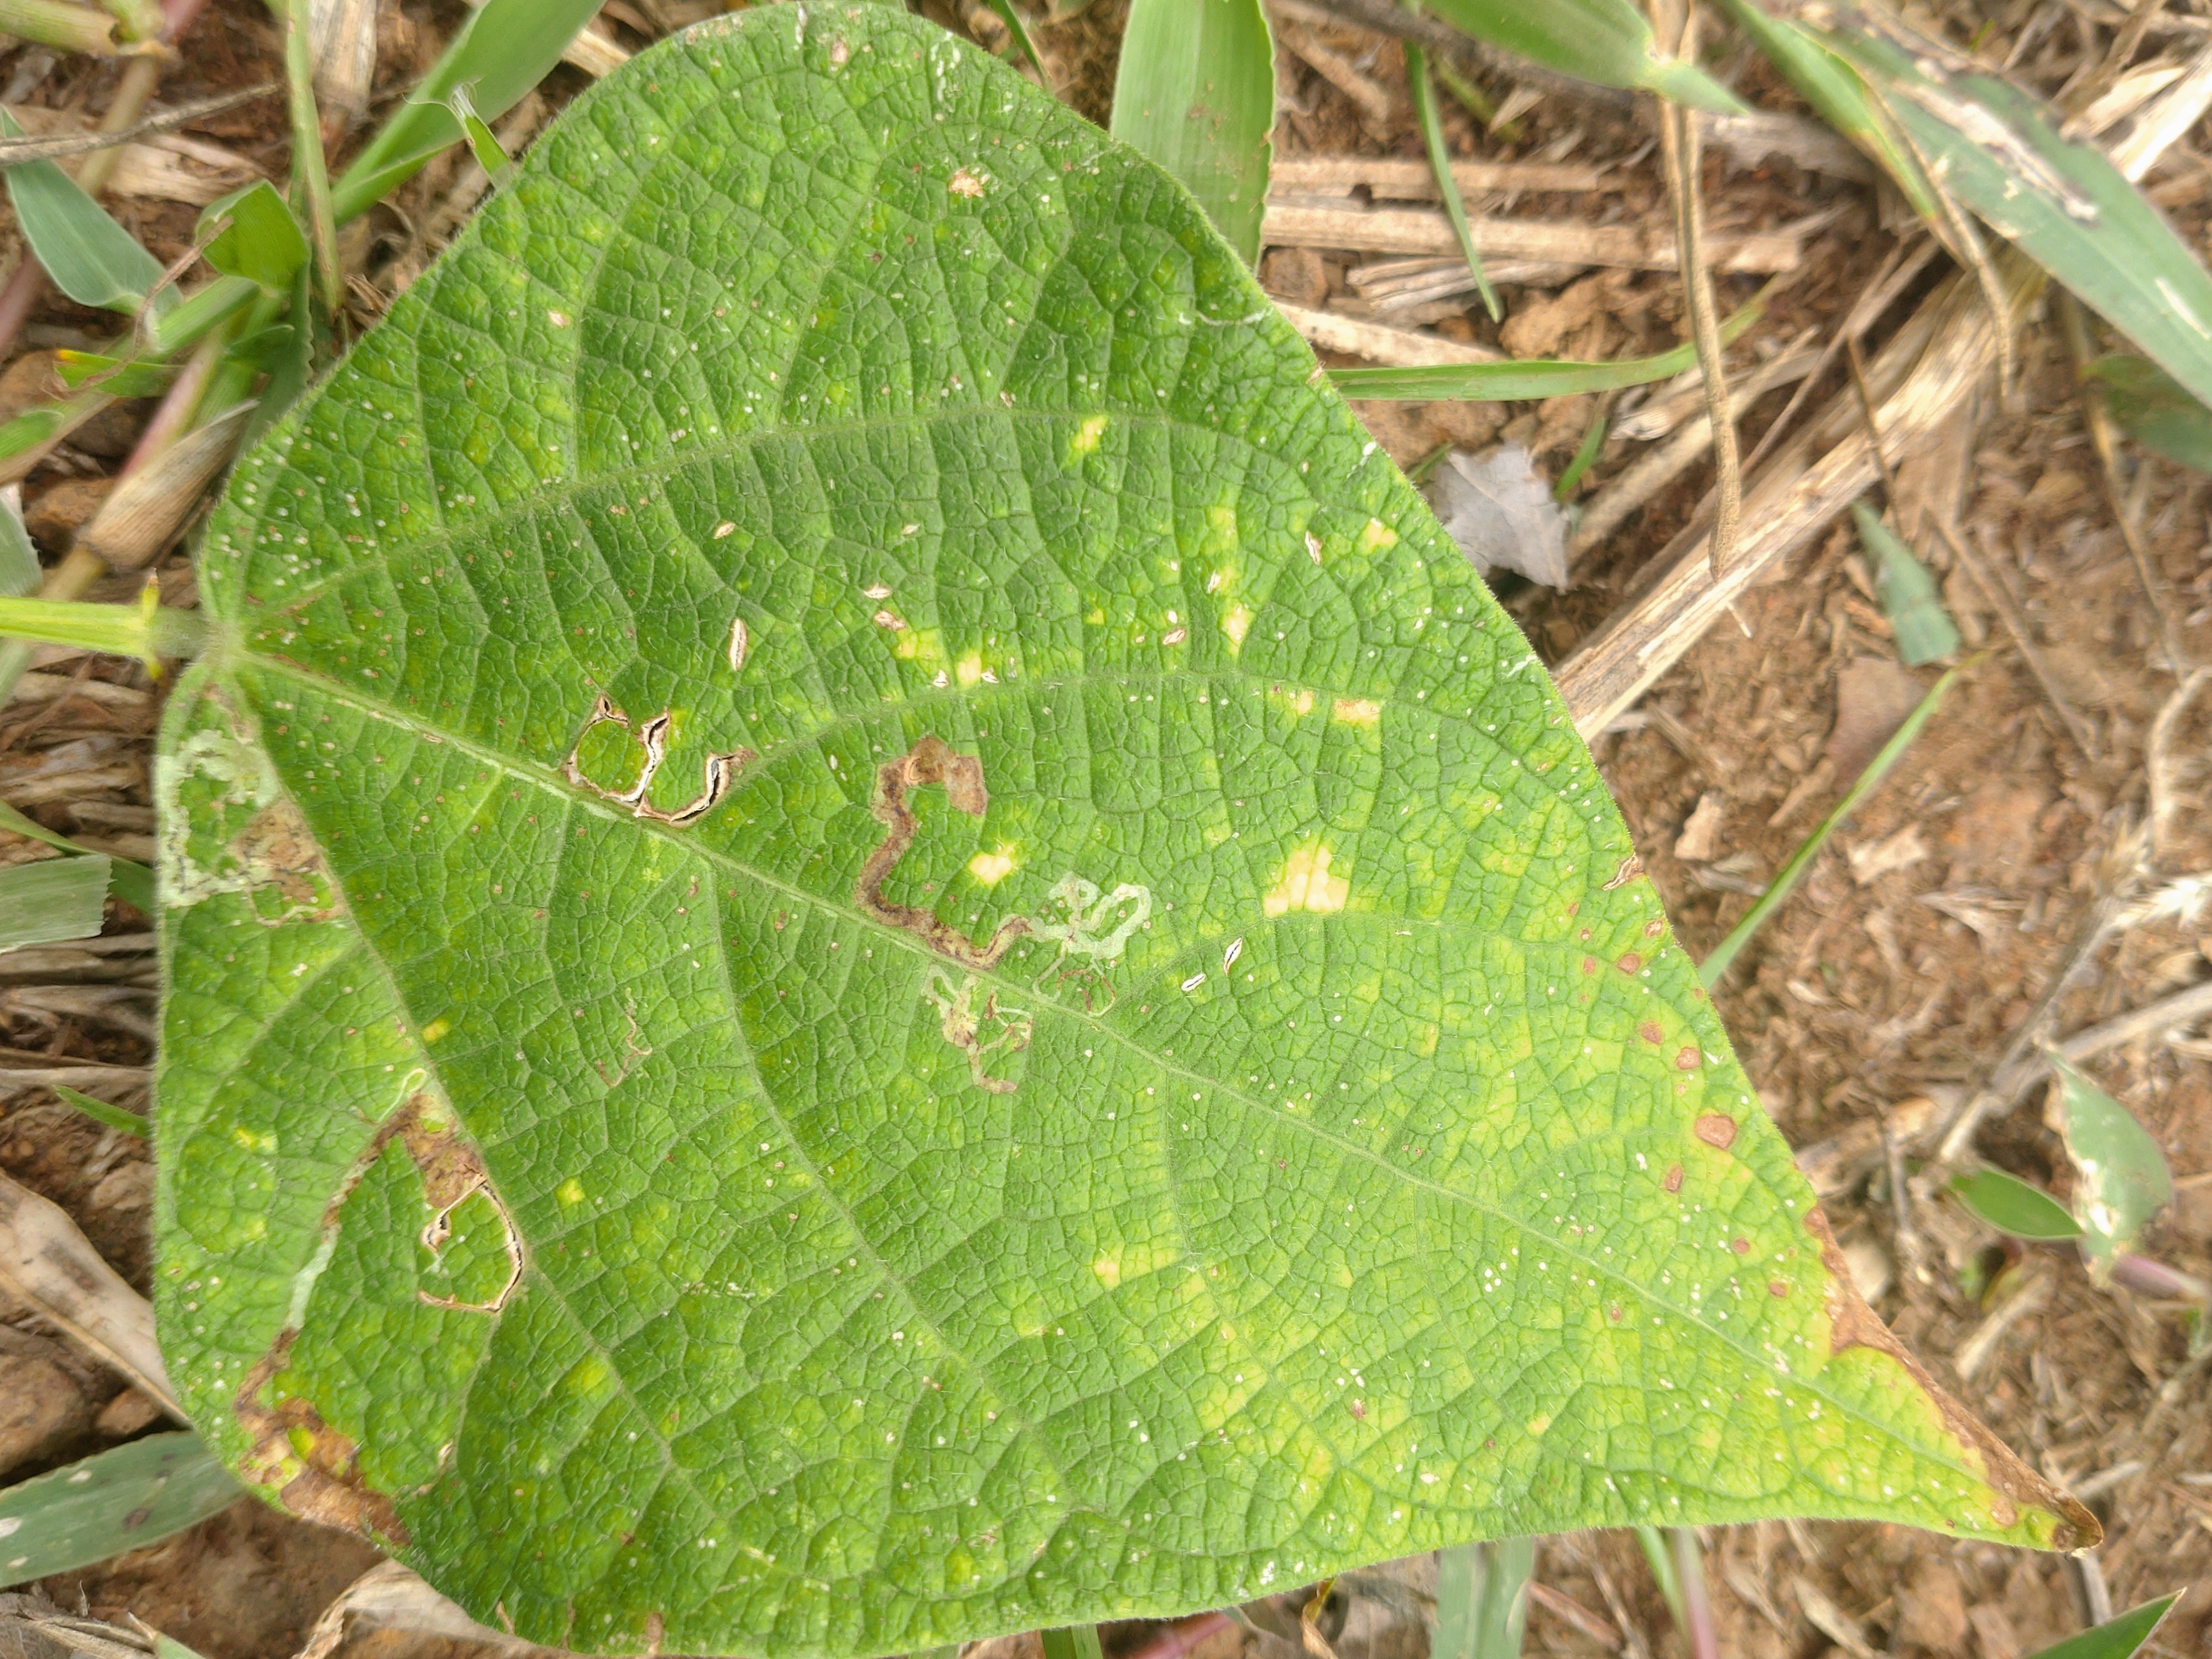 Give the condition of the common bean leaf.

anthracnose
